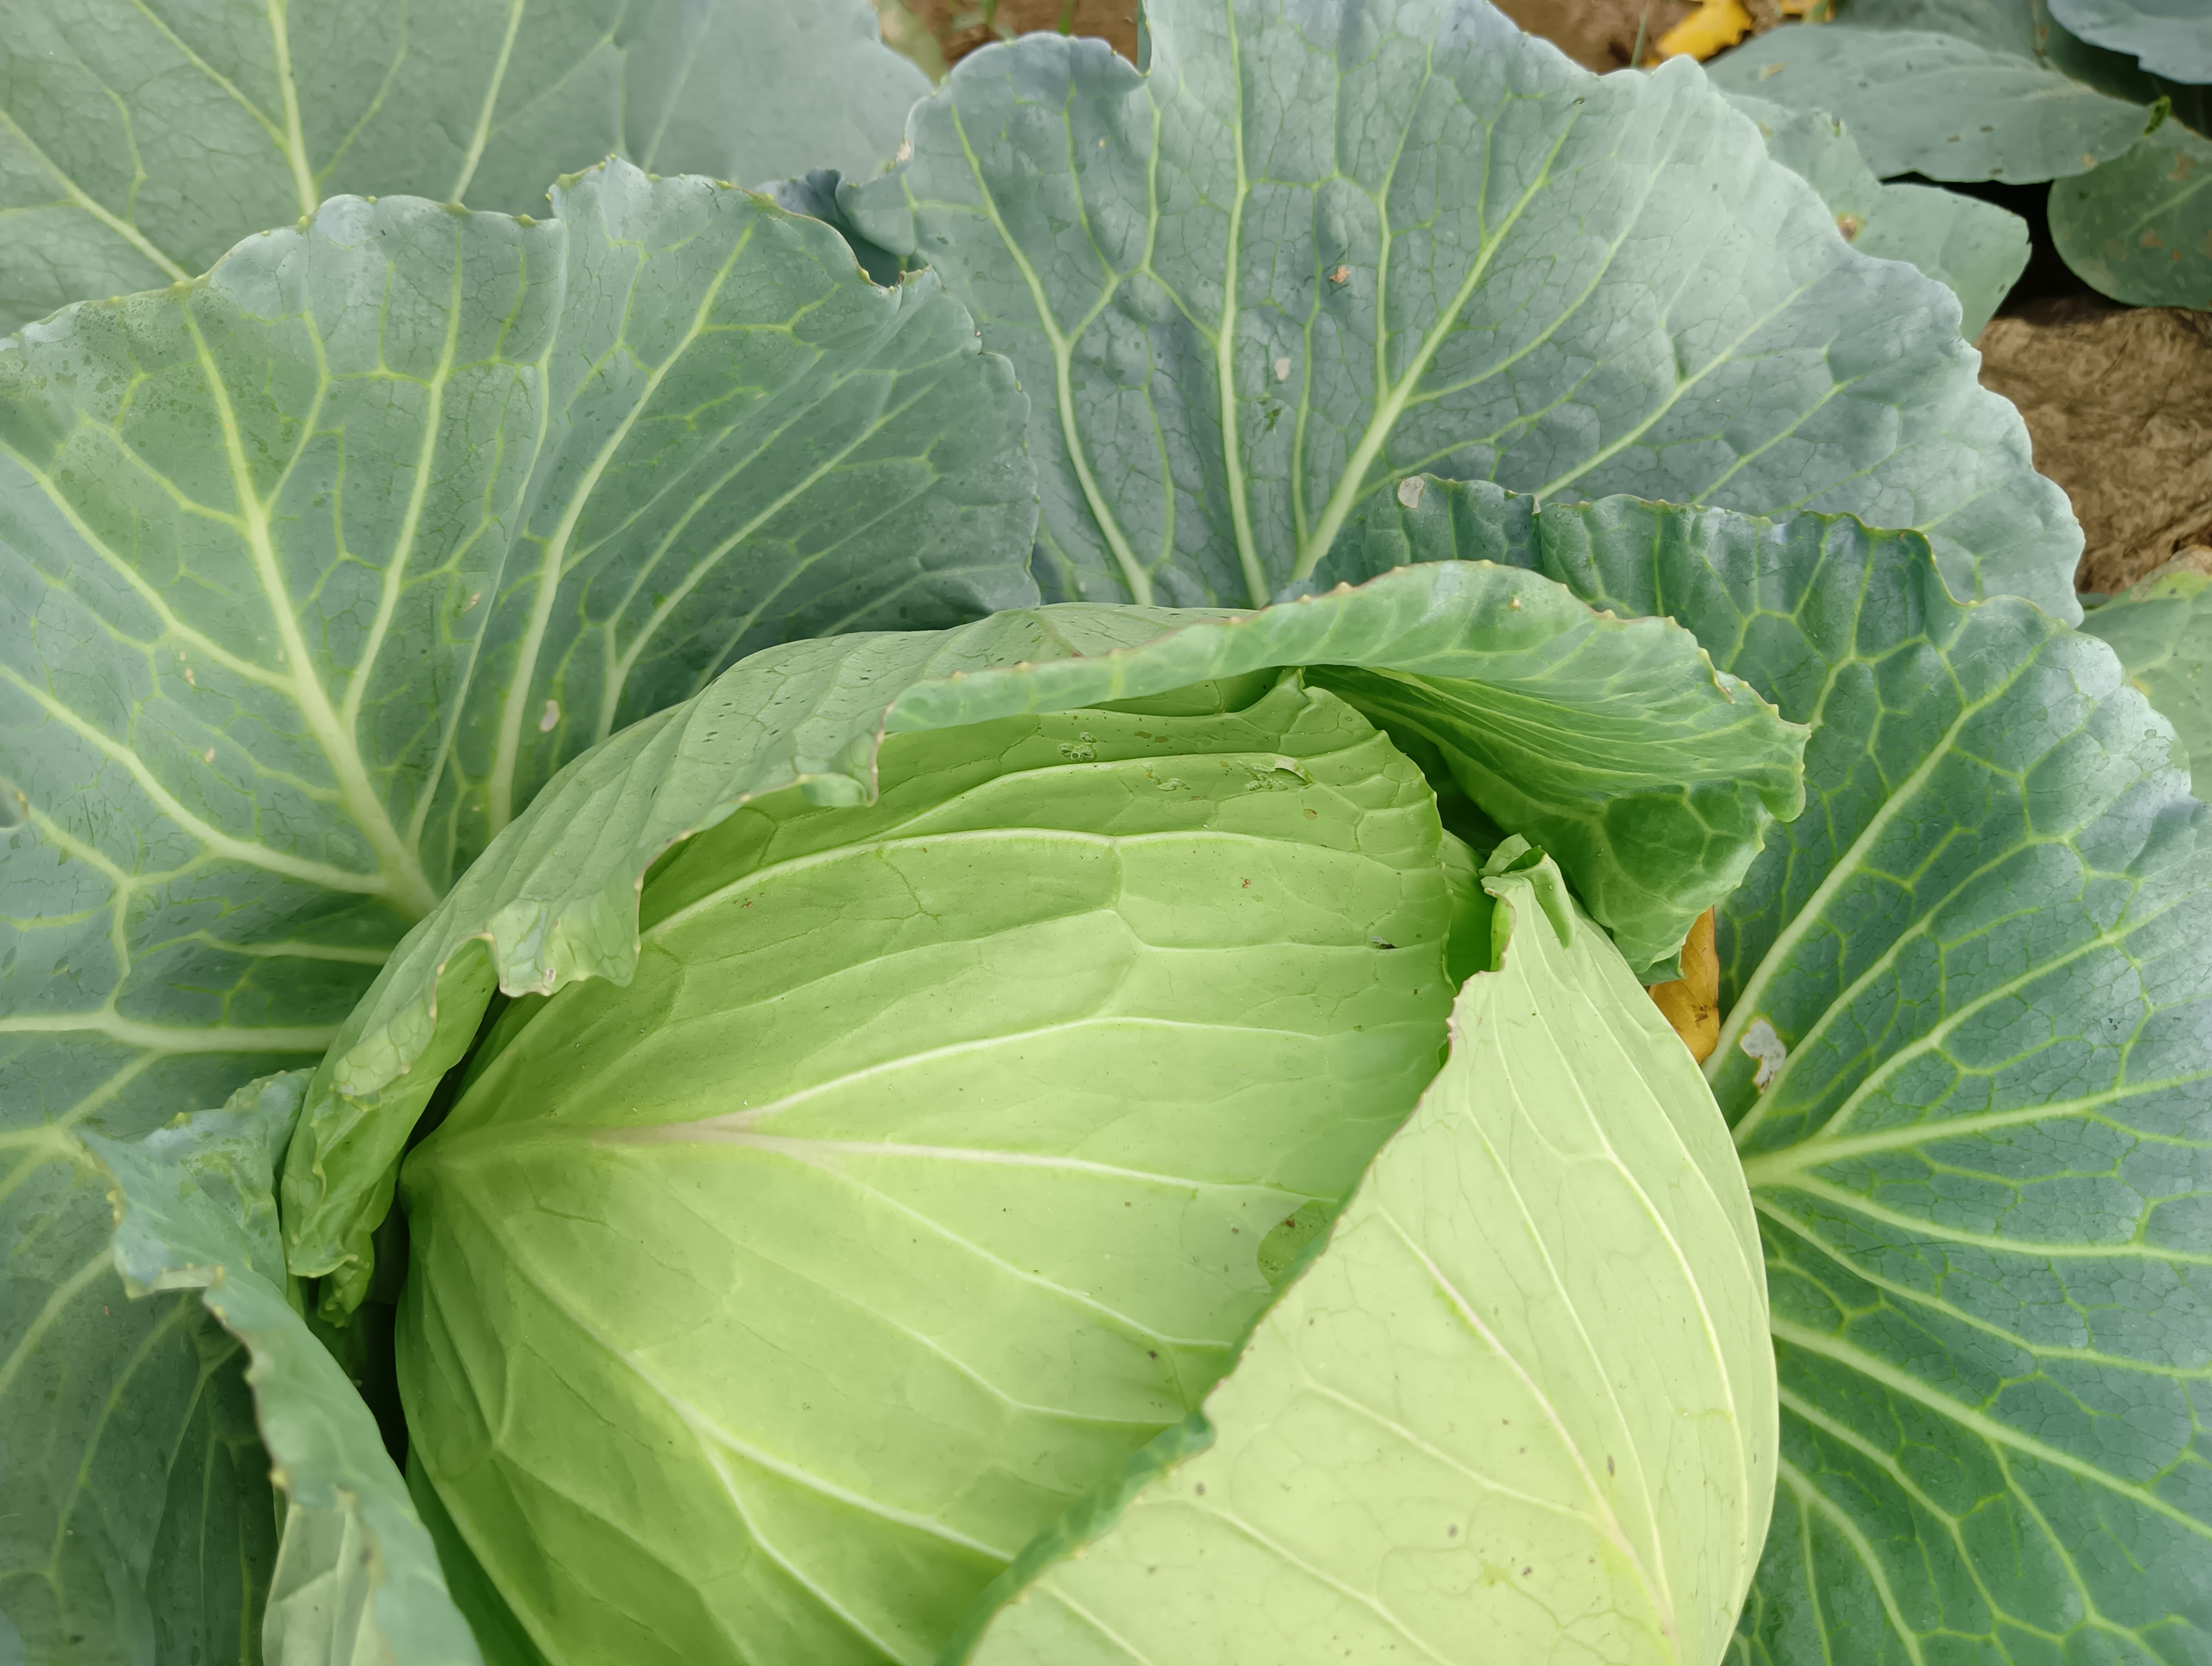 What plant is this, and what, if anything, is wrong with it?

cabbage, healthy
